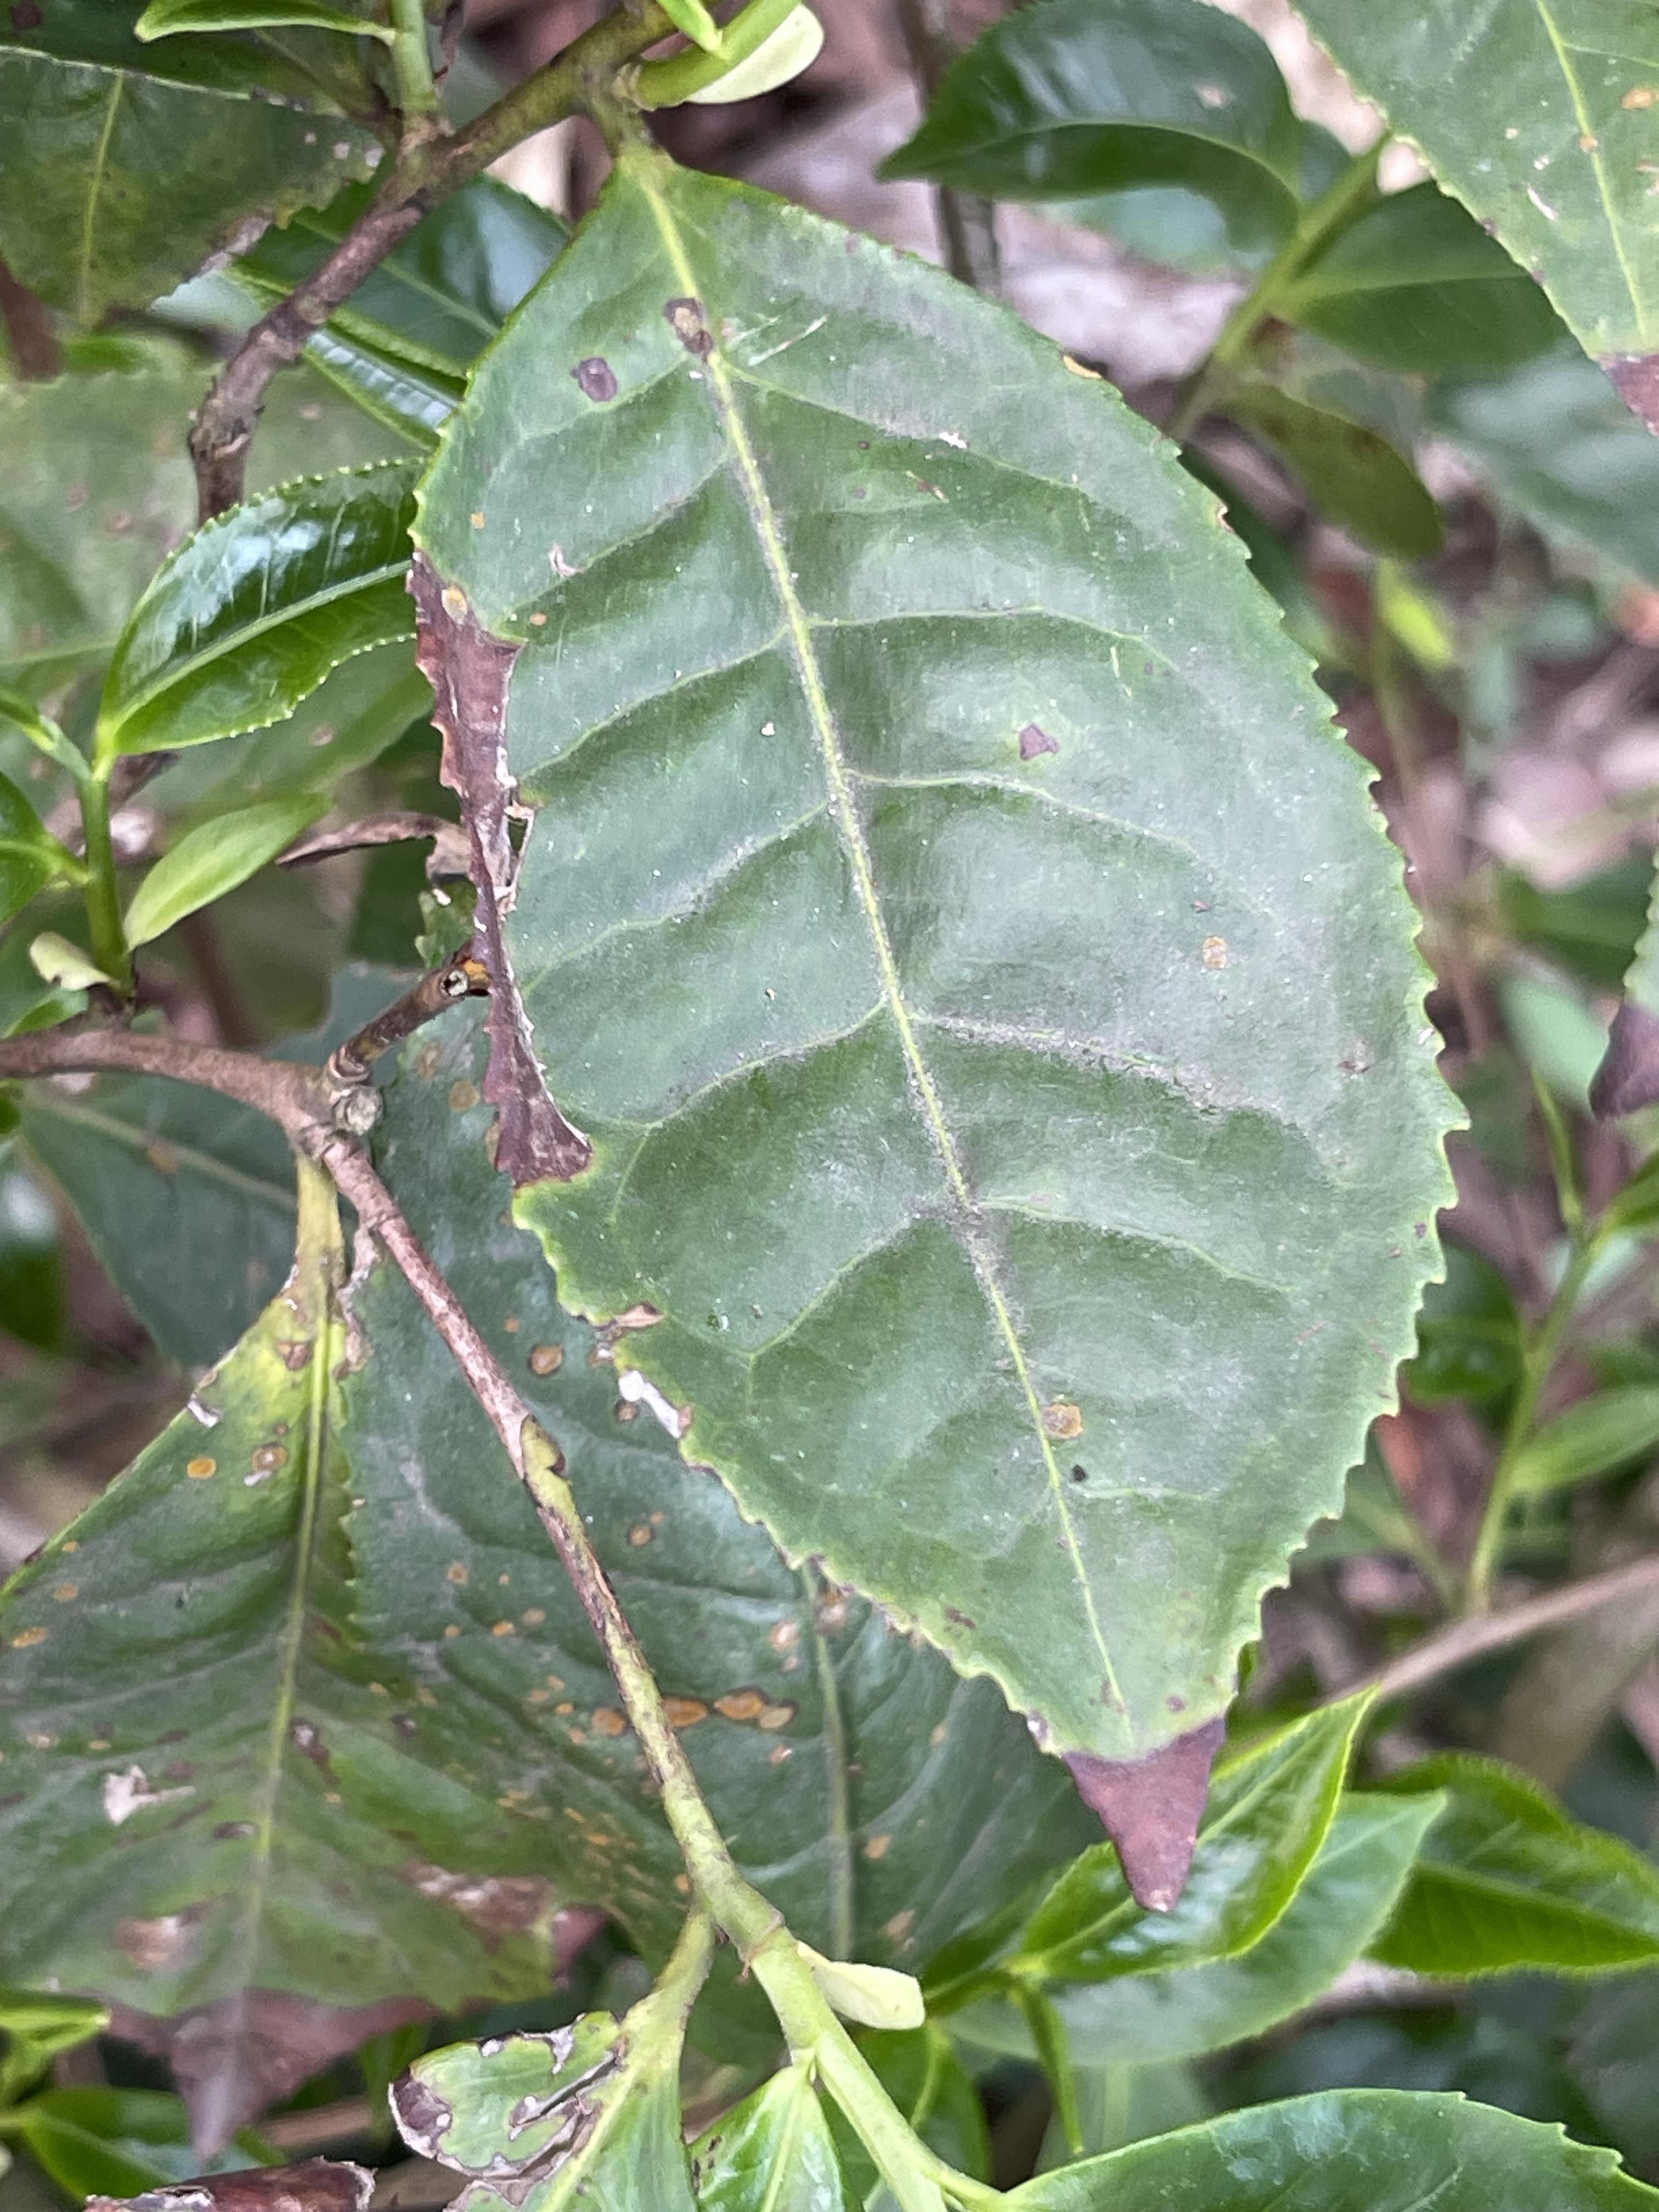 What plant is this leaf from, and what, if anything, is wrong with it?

tea, blight
